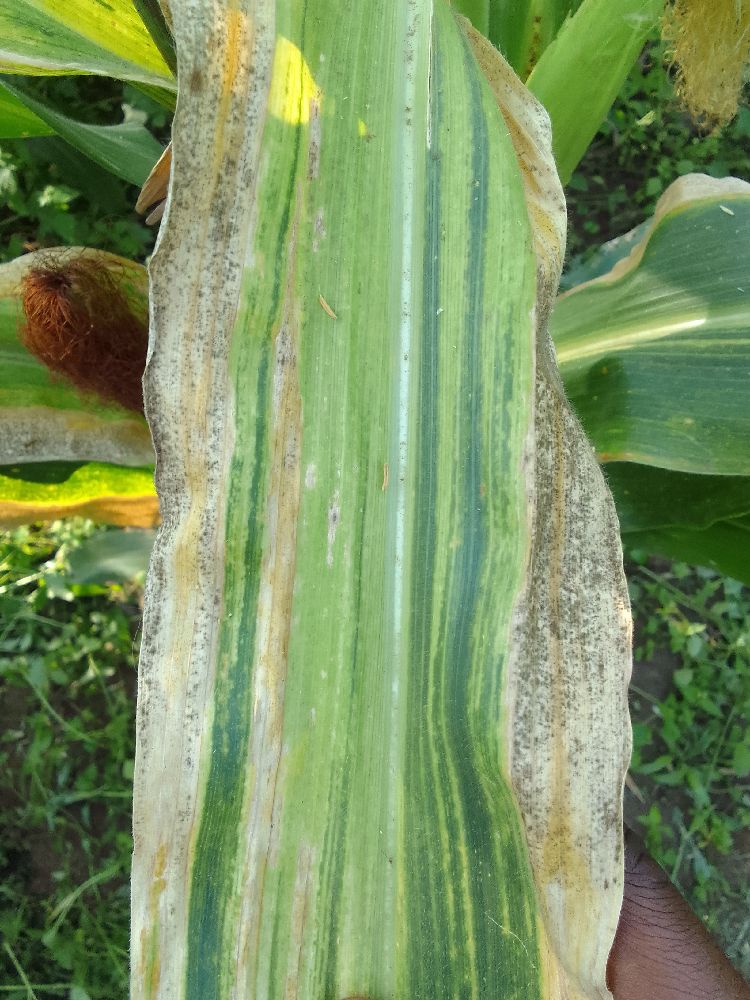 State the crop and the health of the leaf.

maize, maize lethal necrosis
